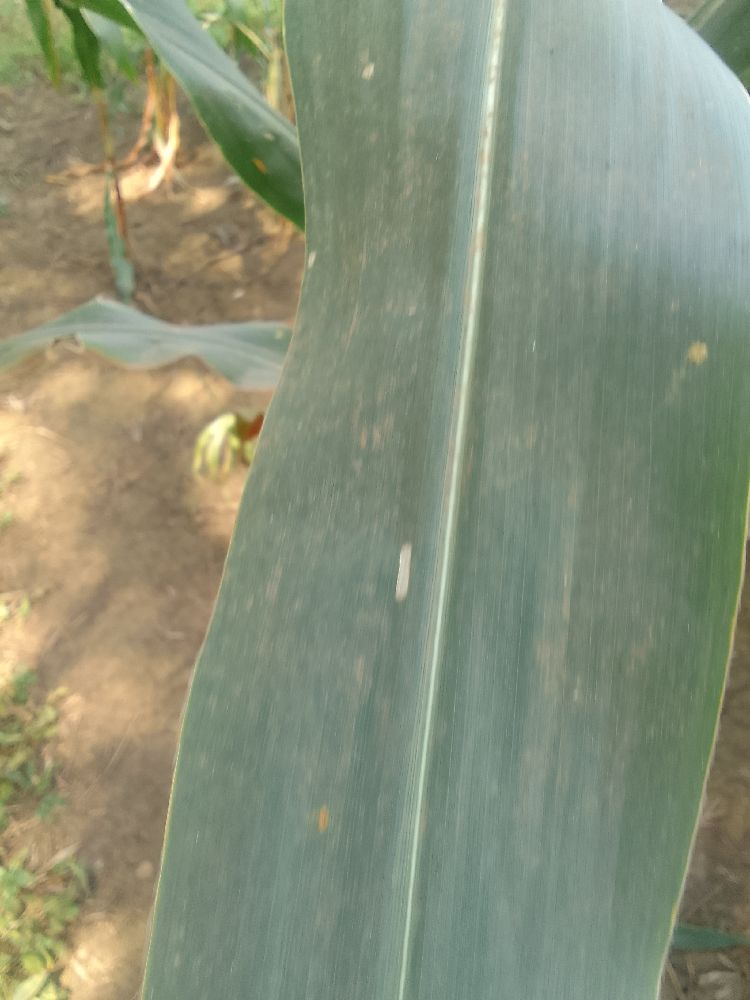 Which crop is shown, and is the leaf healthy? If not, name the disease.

maize, healthy
